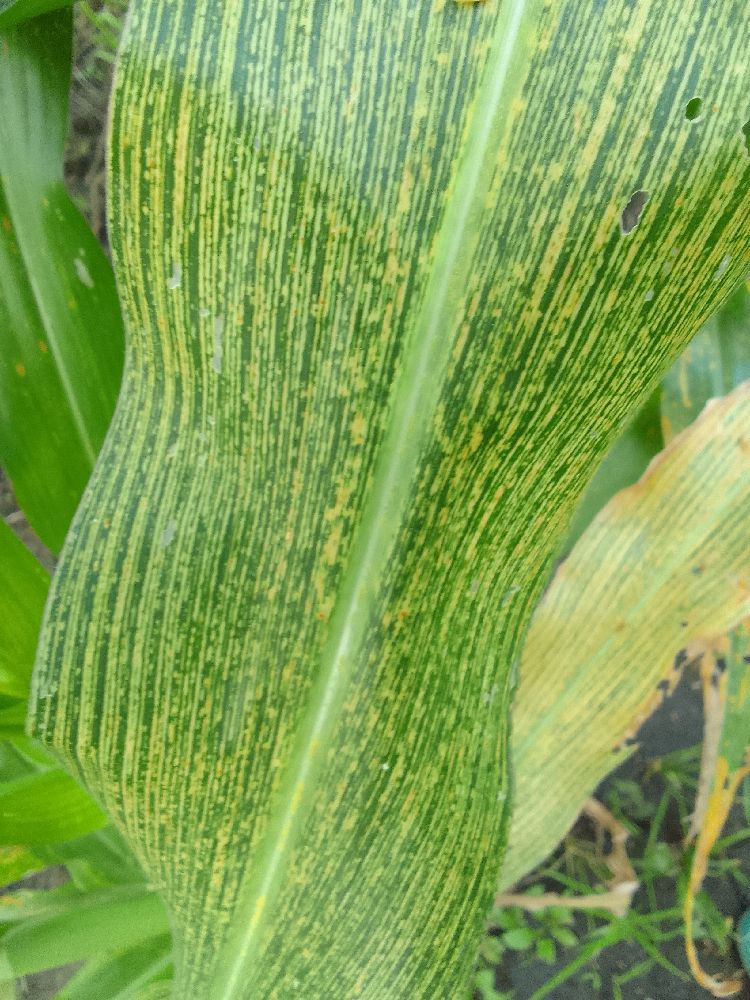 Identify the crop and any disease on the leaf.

maize, maize streak virus
